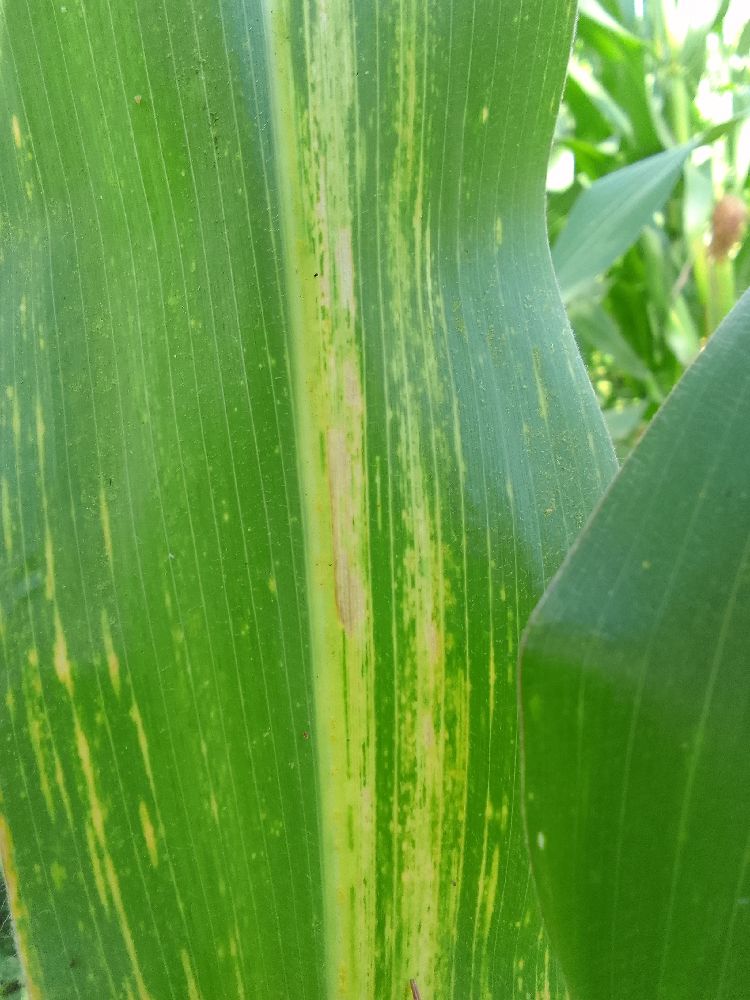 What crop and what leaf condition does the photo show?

maize, maize lethal necrosis
